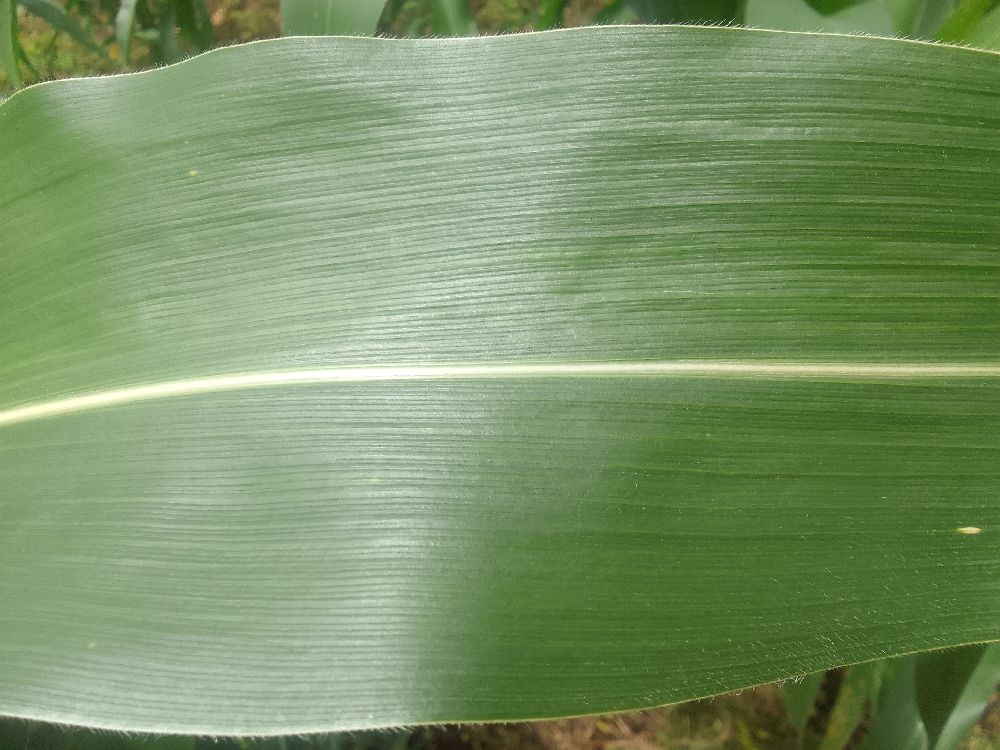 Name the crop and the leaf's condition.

maize, healthy
